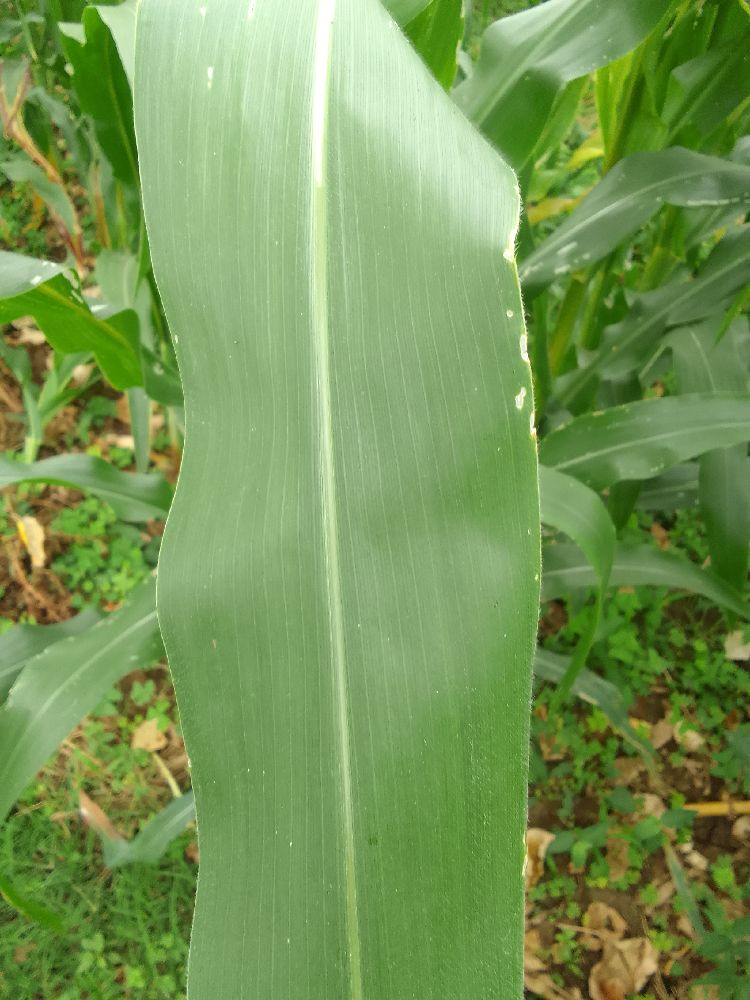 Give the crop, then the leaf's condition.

maize, healthy
